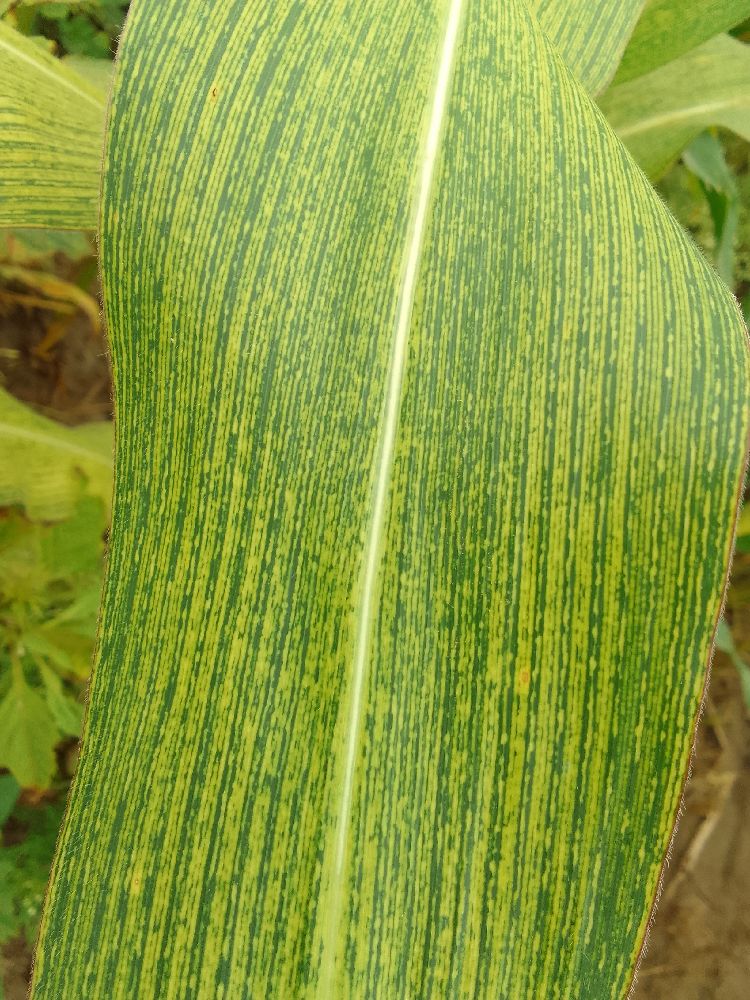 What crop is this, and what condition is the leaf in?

maize, maize streak virus
